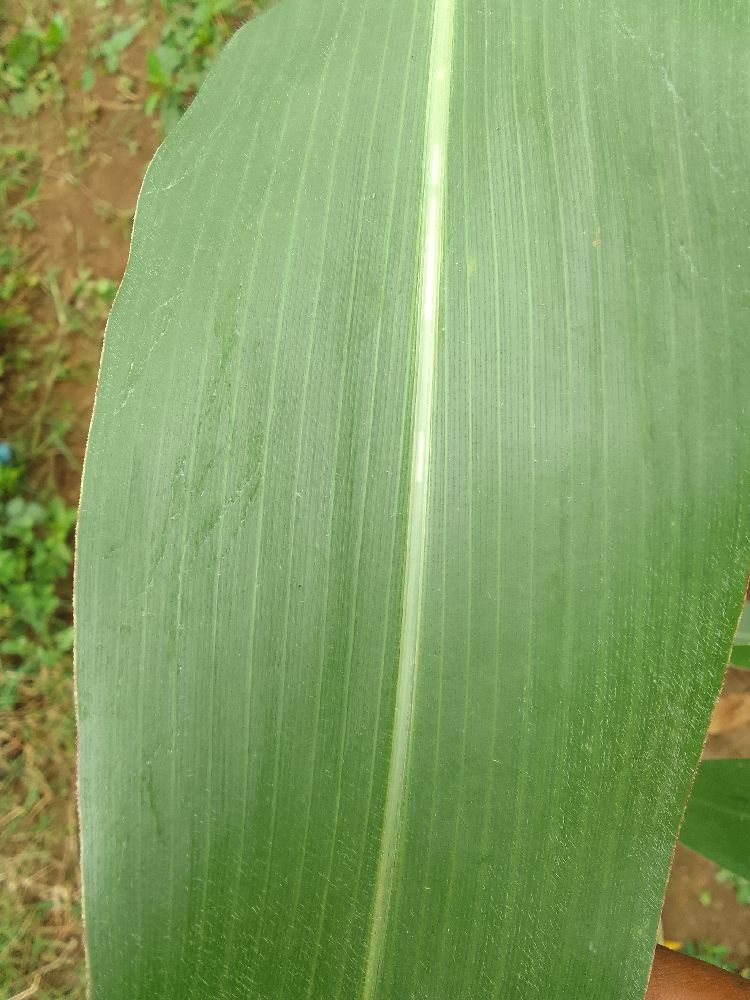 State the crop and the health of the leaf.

maize, healthy
